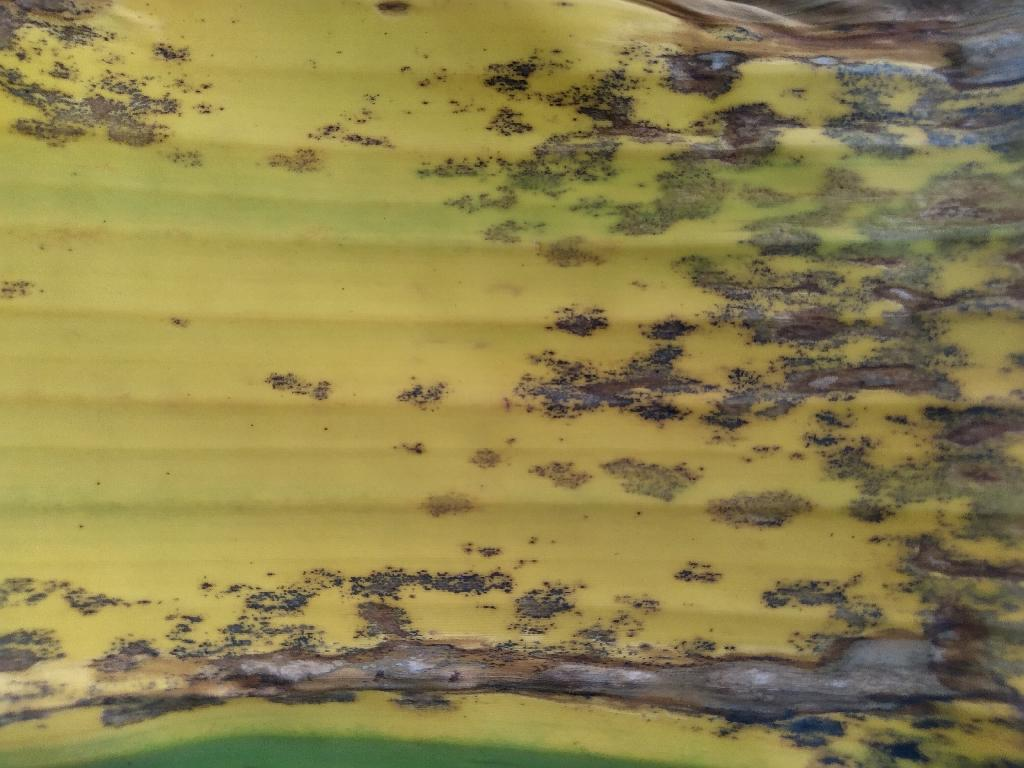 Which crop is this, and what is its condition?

banana, black sigatoka
